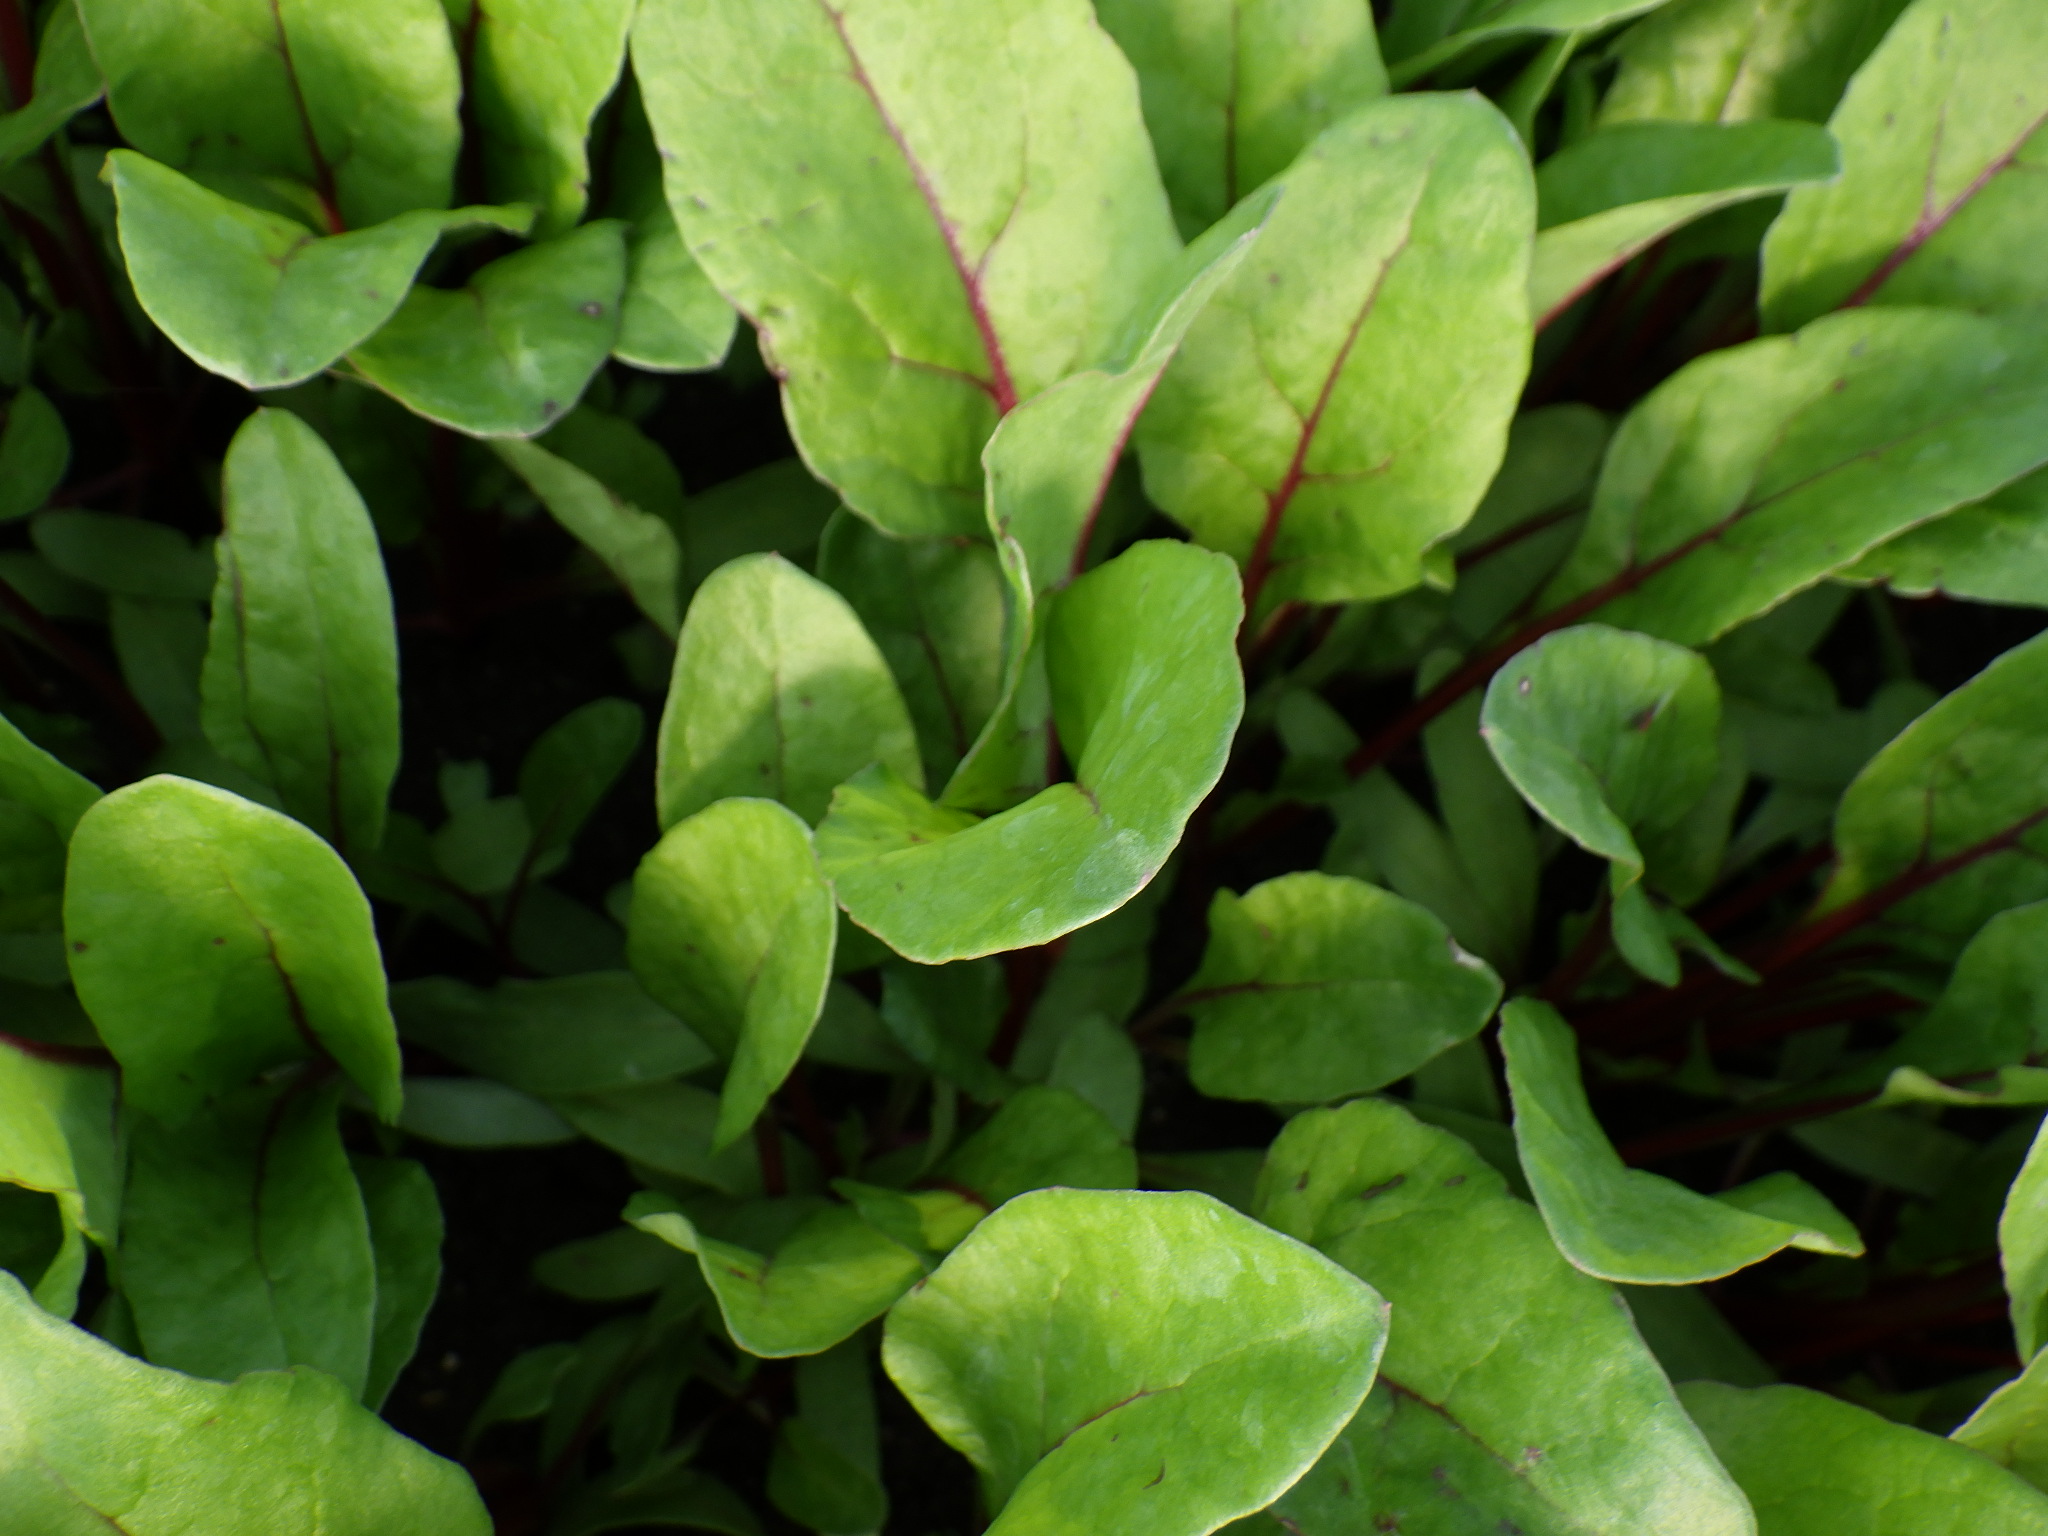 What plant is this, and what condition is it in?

chard, cercospora
